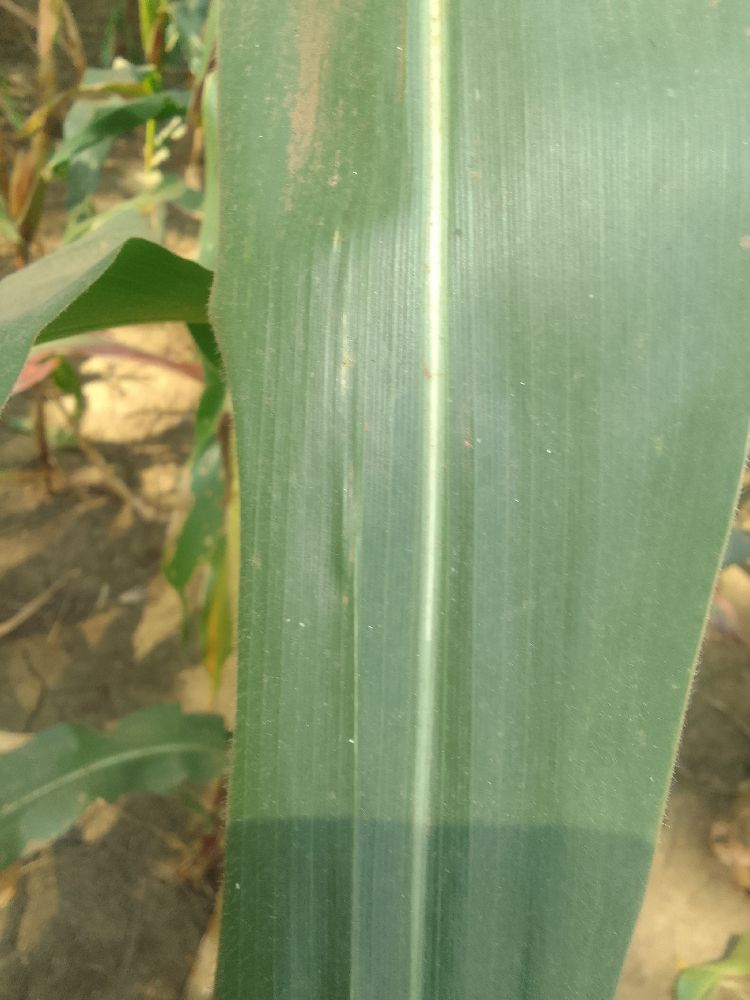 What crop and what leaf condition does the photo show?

maize, healthy
